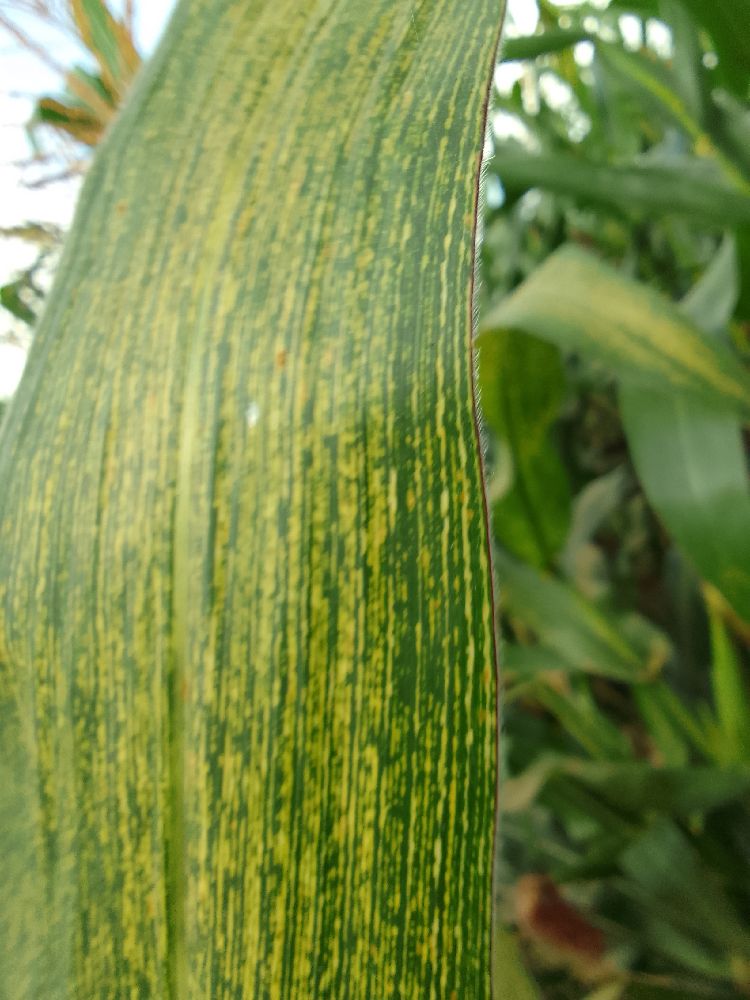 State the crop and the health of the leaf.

maize, maize streak virus
